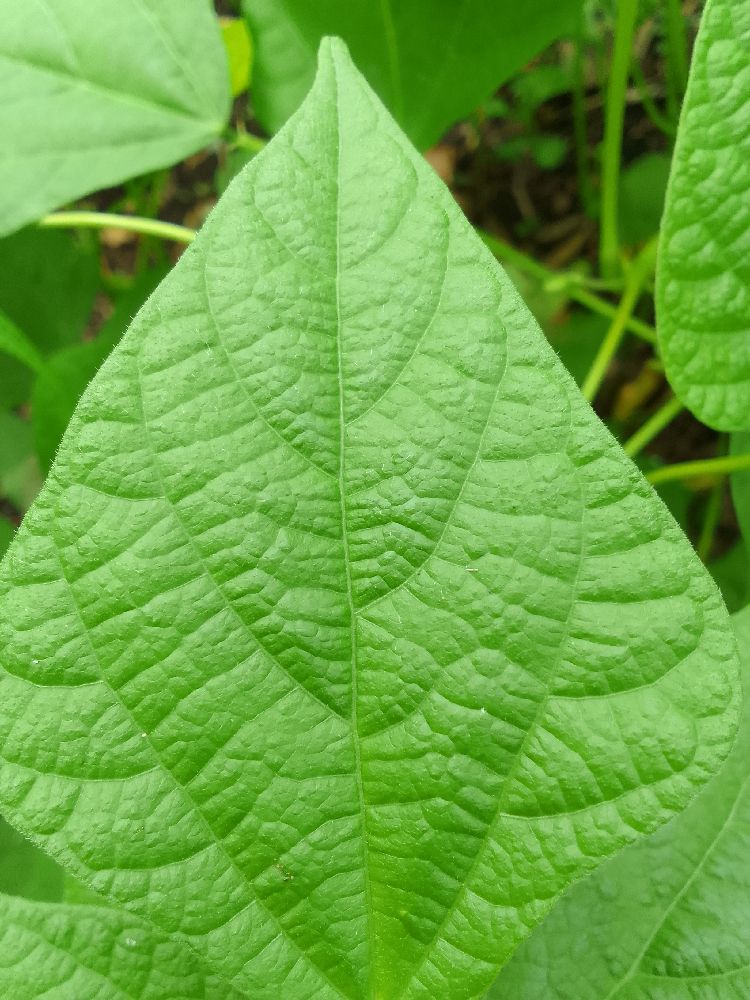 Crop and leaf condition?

common bean, healthy
